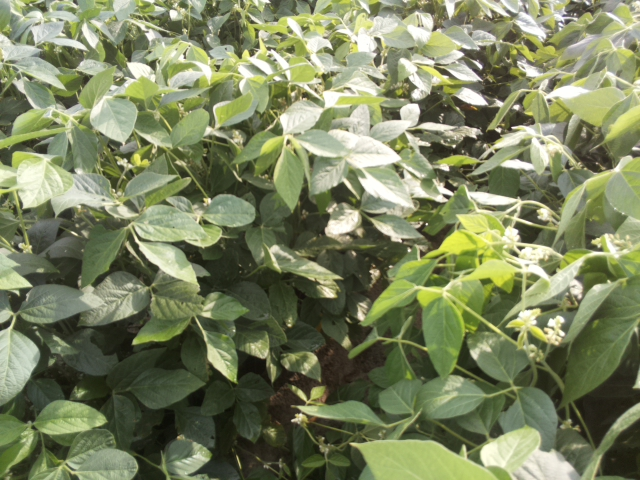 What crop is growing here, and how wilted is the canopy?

soybean, leaves with no wilting
